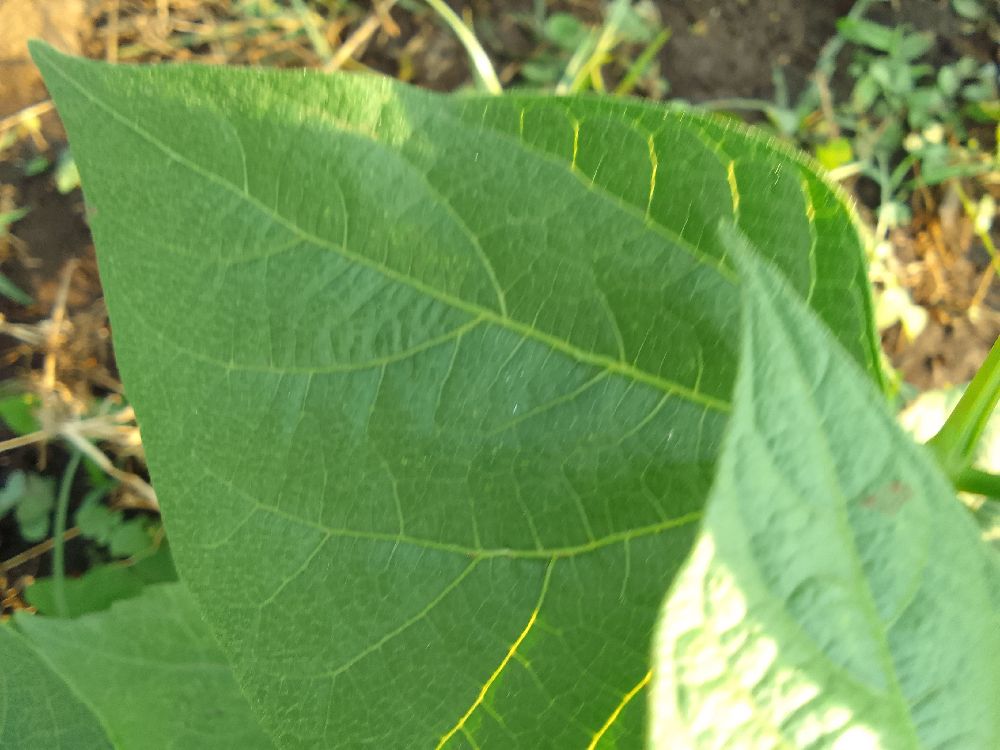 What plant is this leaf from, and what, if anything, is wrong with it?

common bean, healthy
